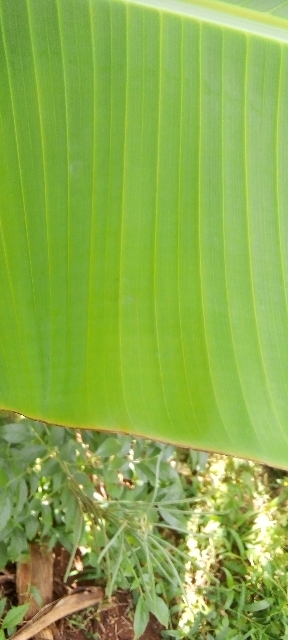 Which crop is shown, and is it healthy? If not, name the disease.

banana, healthy
